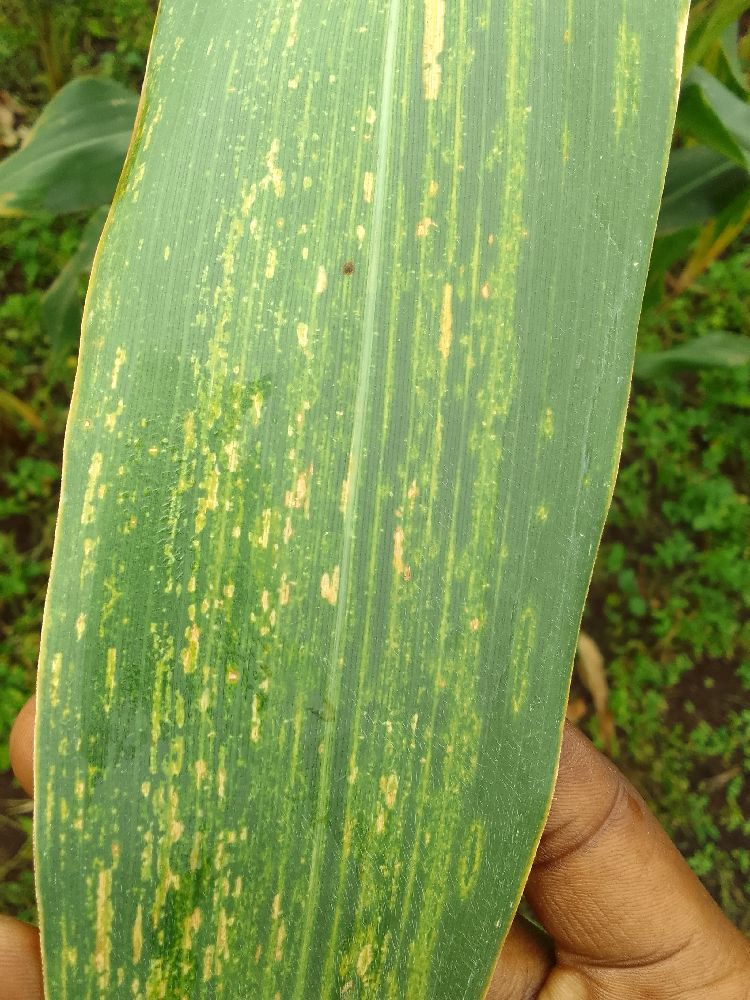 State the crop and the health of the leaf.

maize, maize lethal necrosis
